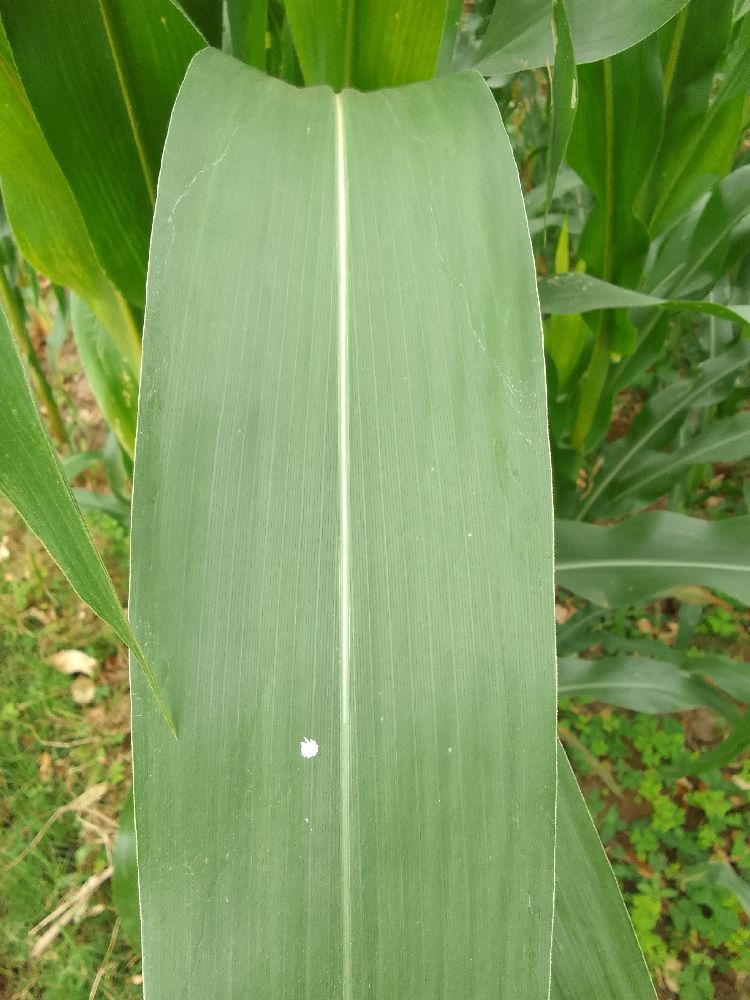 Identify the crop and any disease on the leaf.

maize, healthy
